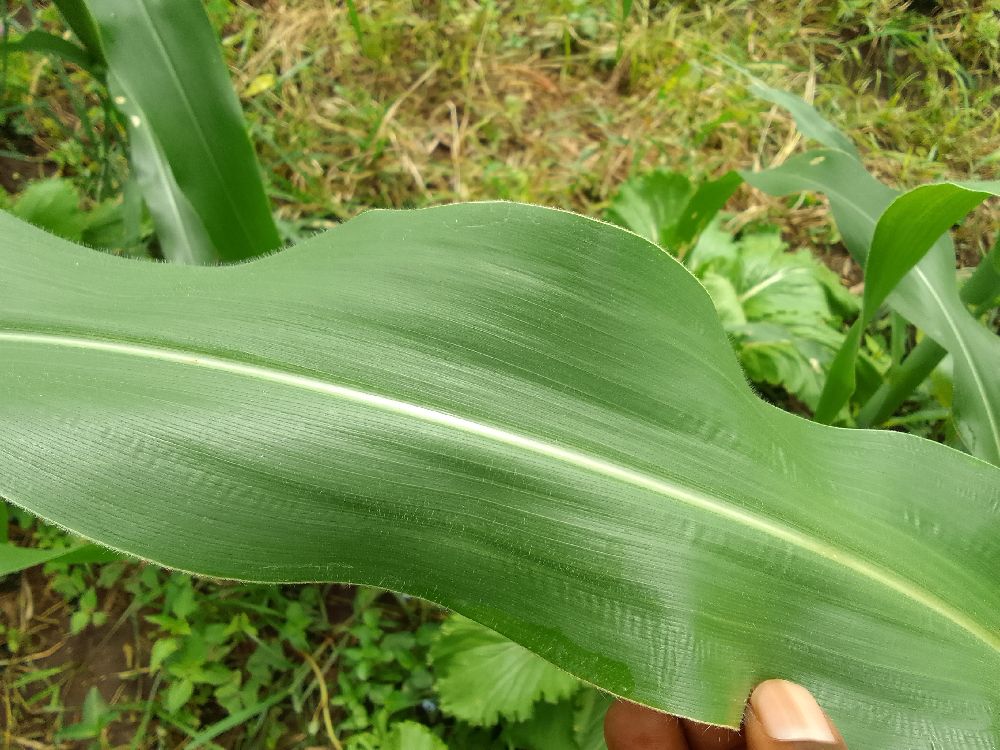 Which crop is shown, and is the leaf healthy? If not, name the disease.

maize, healthy
